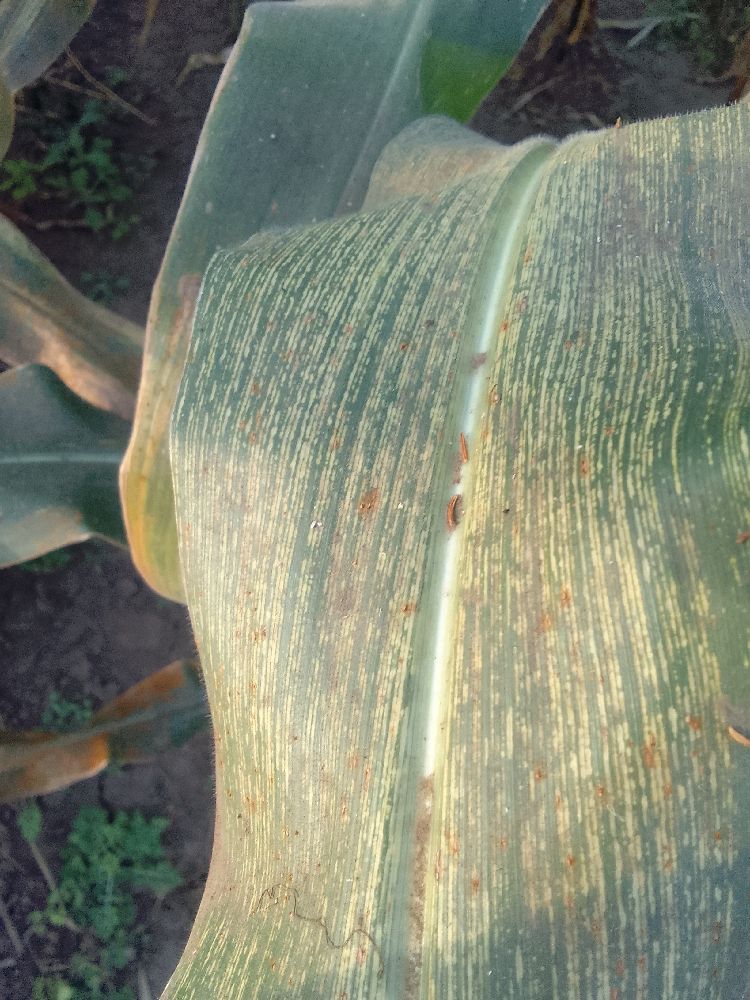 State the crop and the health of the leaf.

maize, maize streak virus
